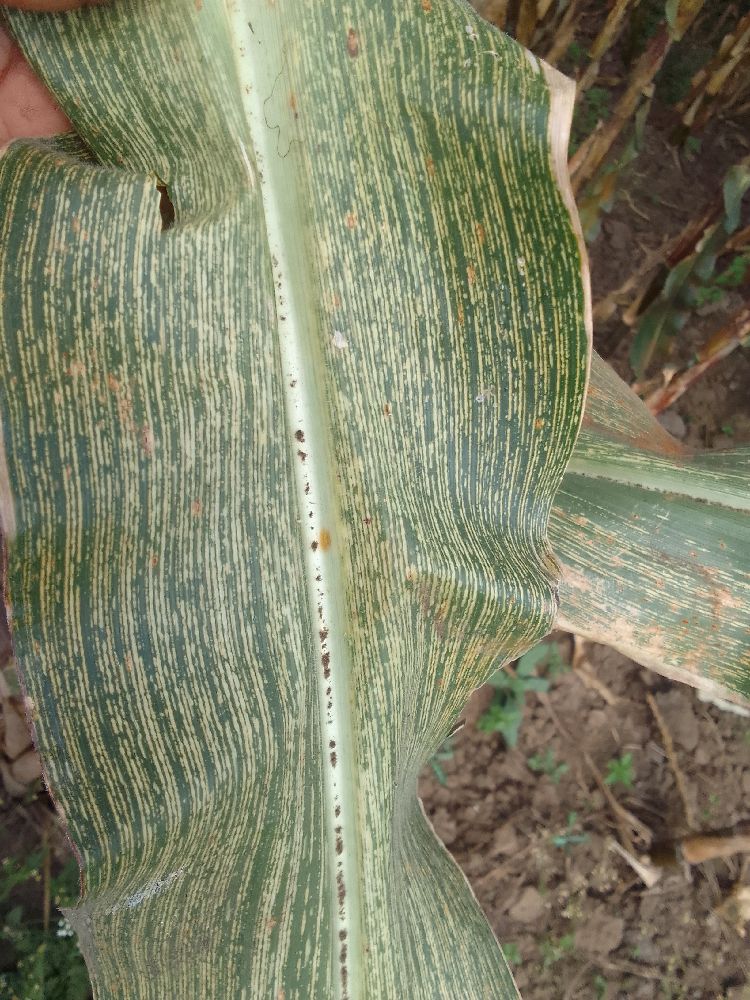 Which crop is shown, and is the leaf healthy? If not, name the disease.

maize, maize streak virus
